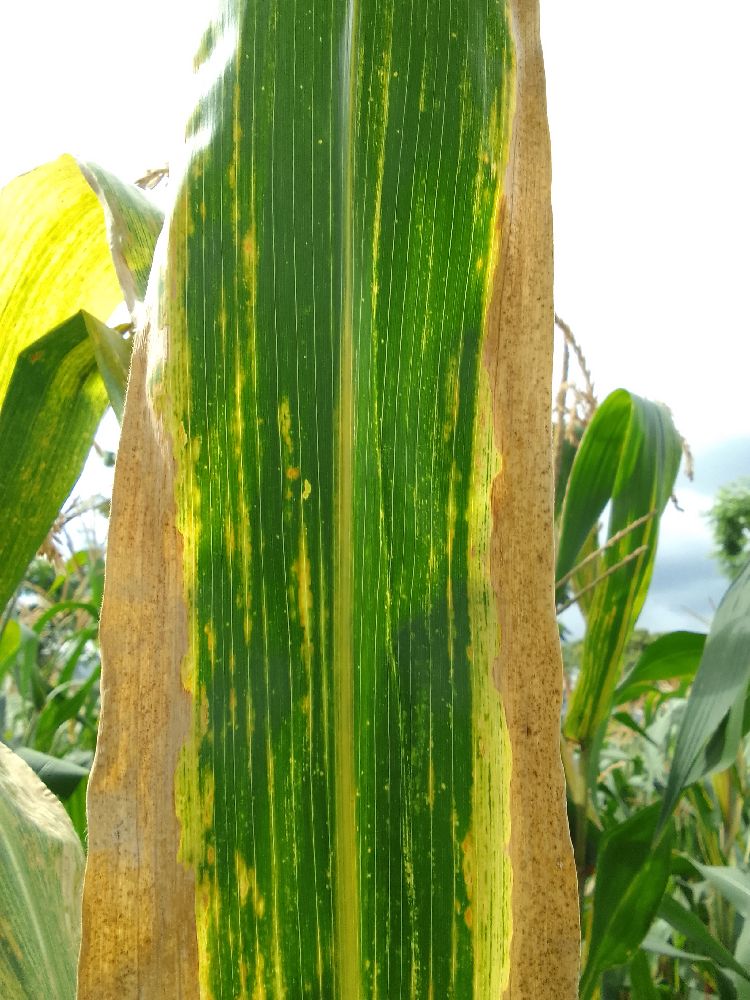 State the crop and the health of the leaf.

maize, maize lethal necrosis
